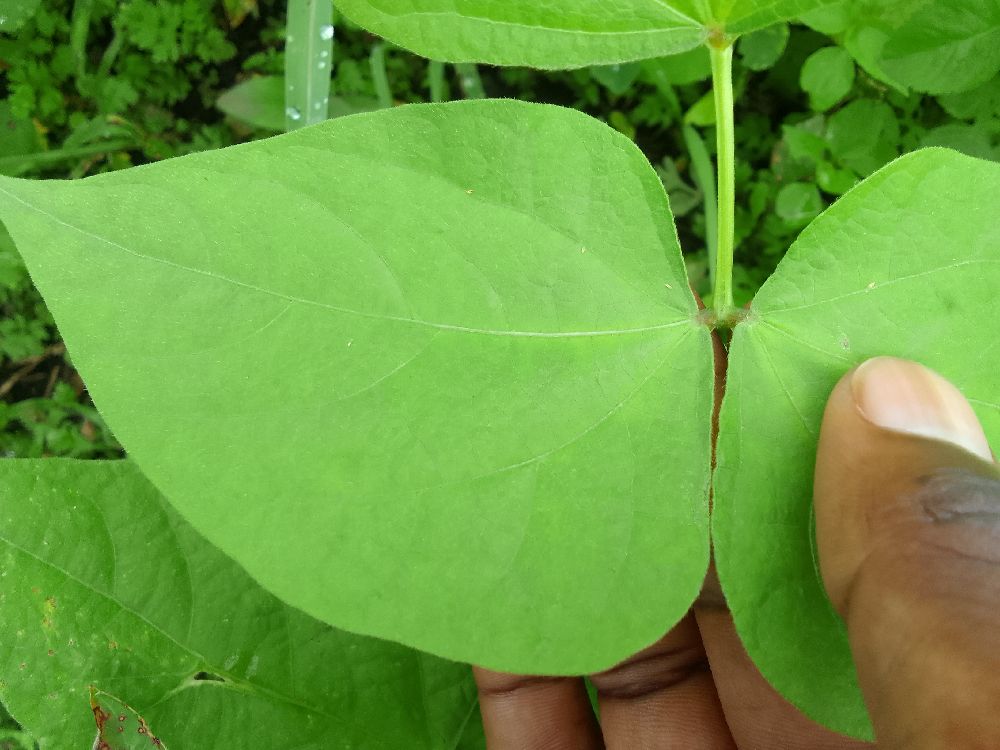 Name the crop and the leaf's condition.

common bean, healthy
